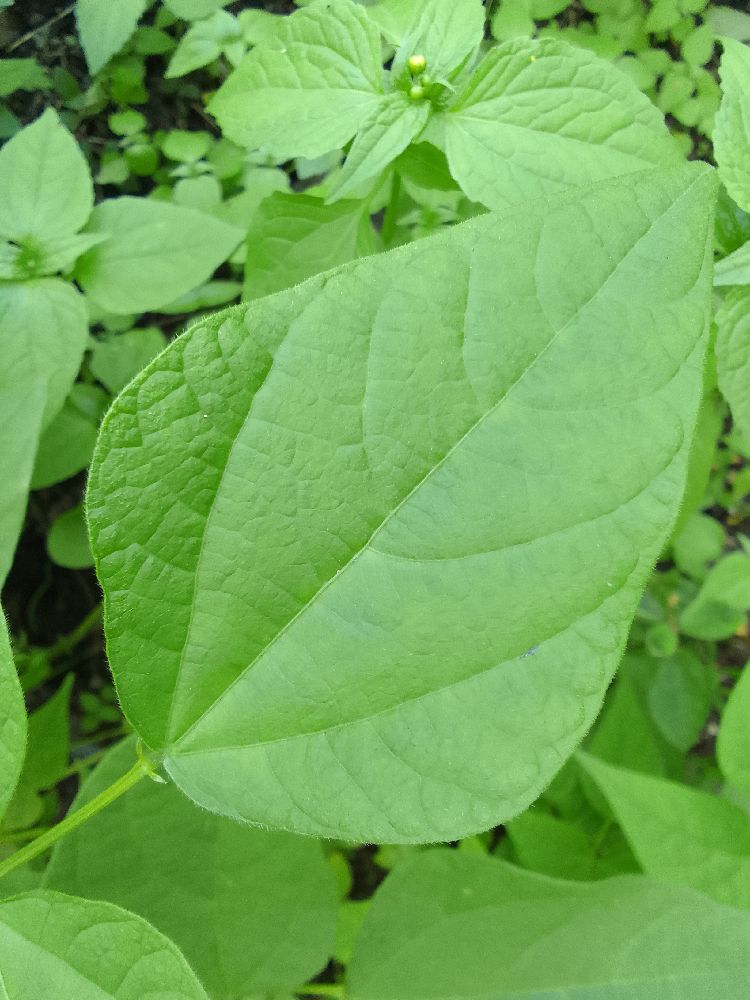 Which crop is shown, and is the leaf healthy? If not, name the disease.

common bean, healthy
